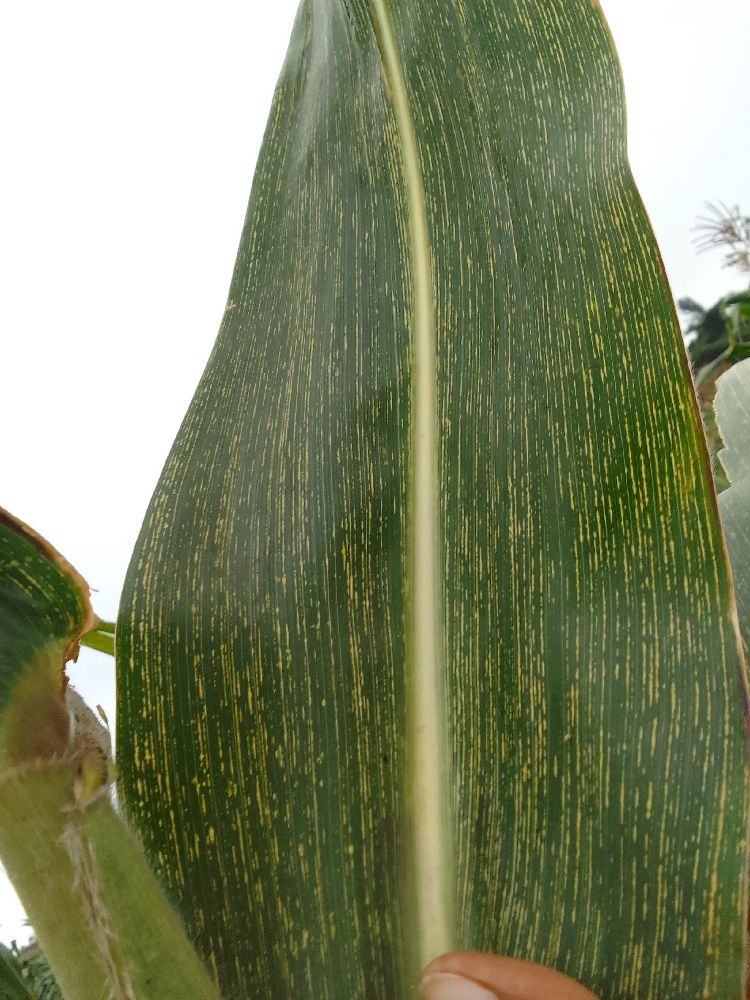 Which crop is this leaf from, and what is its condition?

maize, maize streak virus
